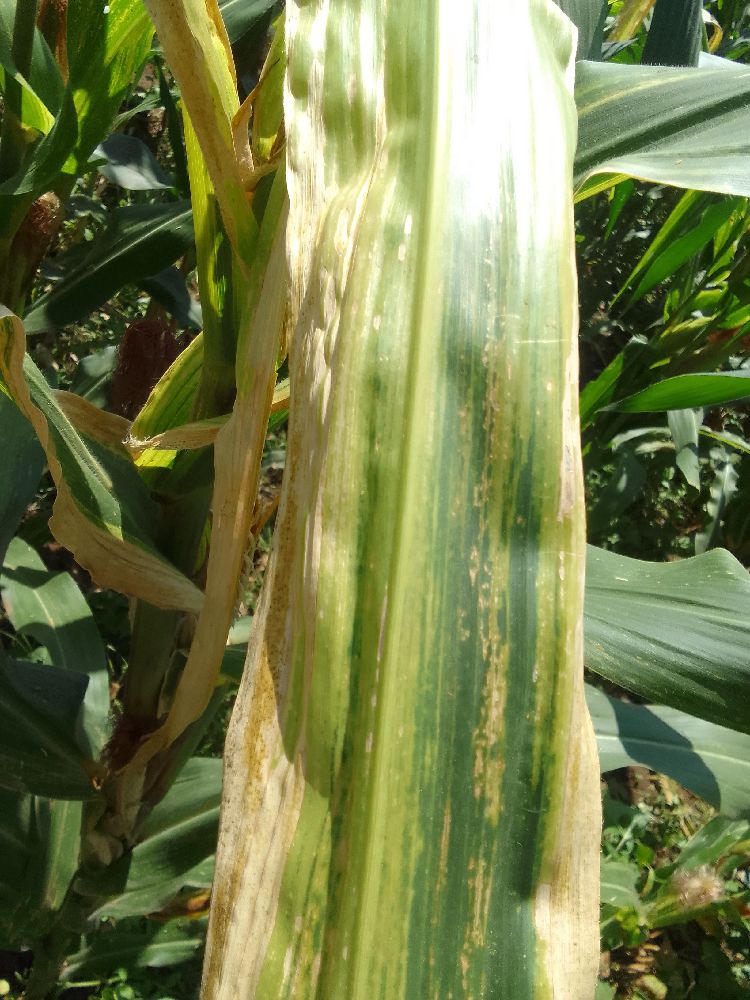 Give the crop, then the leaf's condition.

maize, maize lethal necrosis
